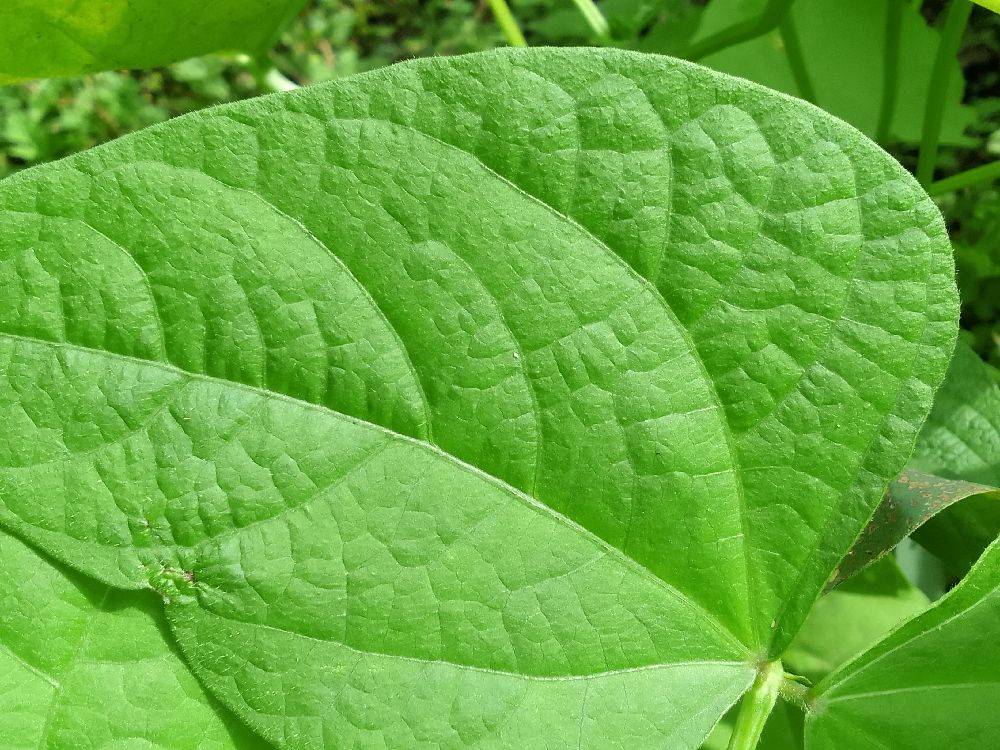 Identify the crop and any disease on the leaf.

common bean, healthy
